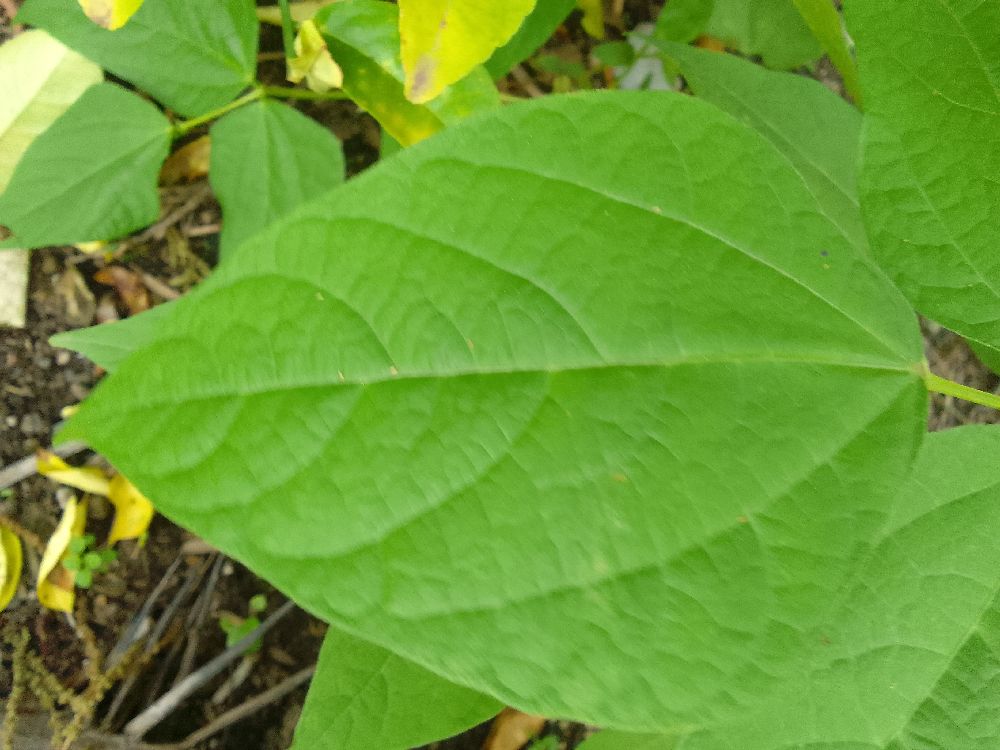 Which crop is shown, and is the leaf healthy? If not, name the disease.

common bean, healthy
